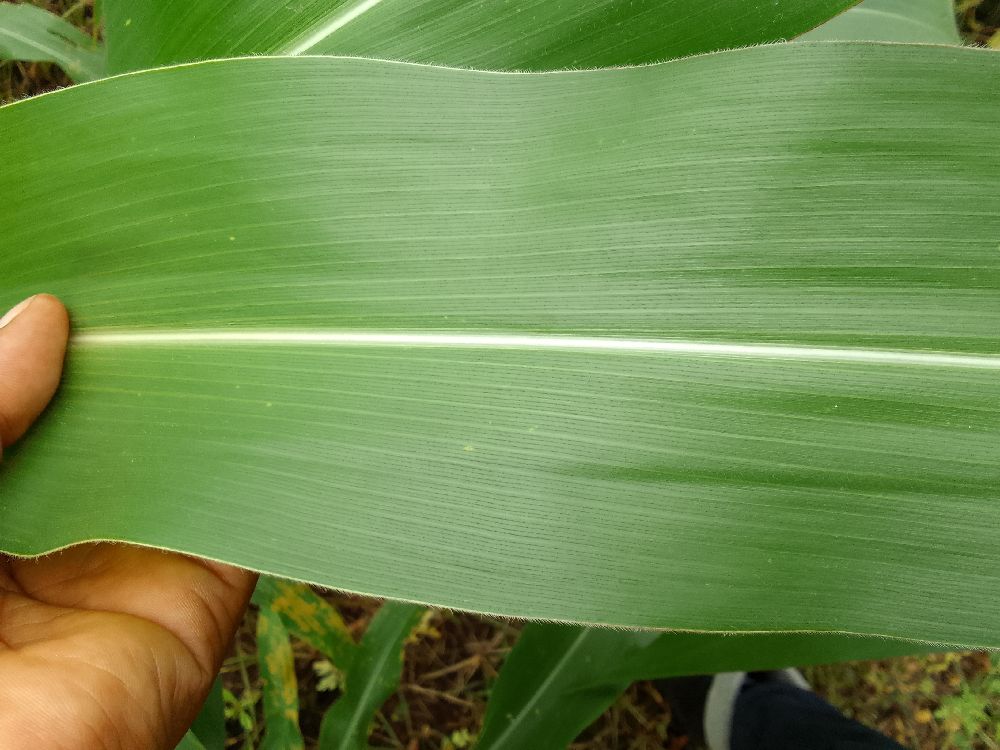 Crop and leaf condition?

maize, healthy
